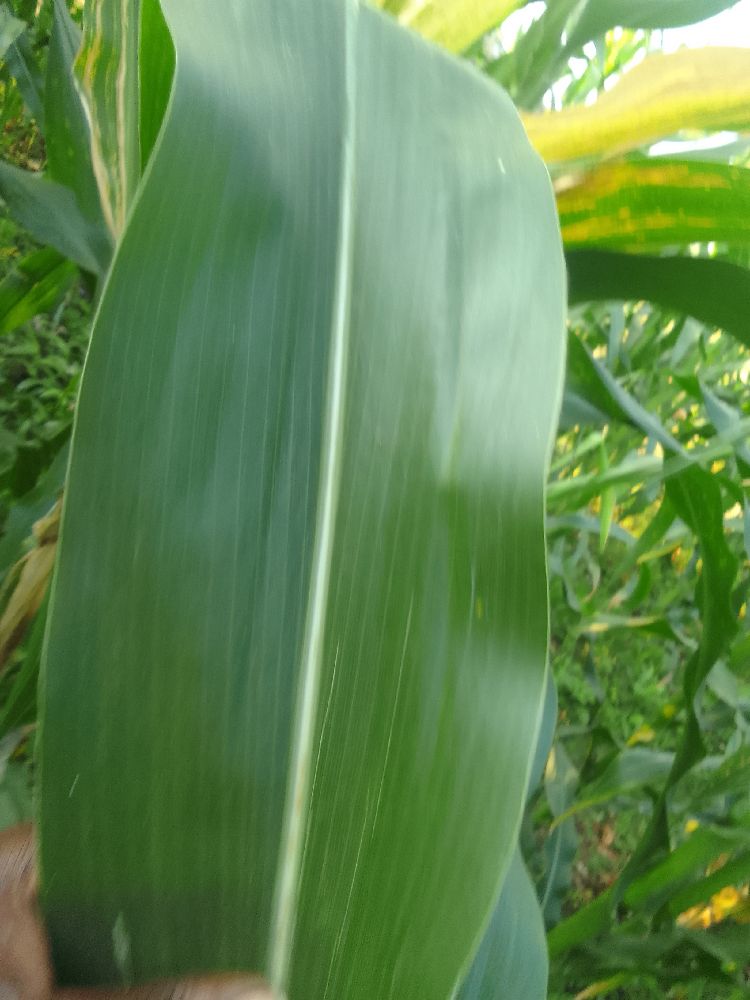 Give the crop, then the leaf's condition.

maize, healthy
